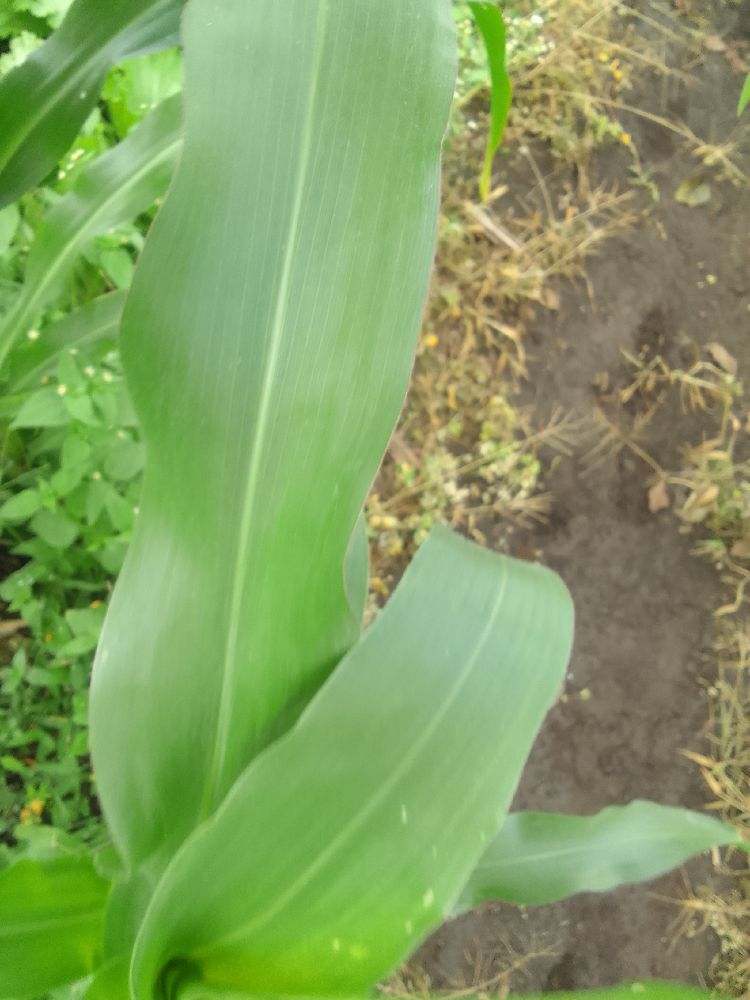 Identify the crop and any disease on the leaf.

maize, healthy
